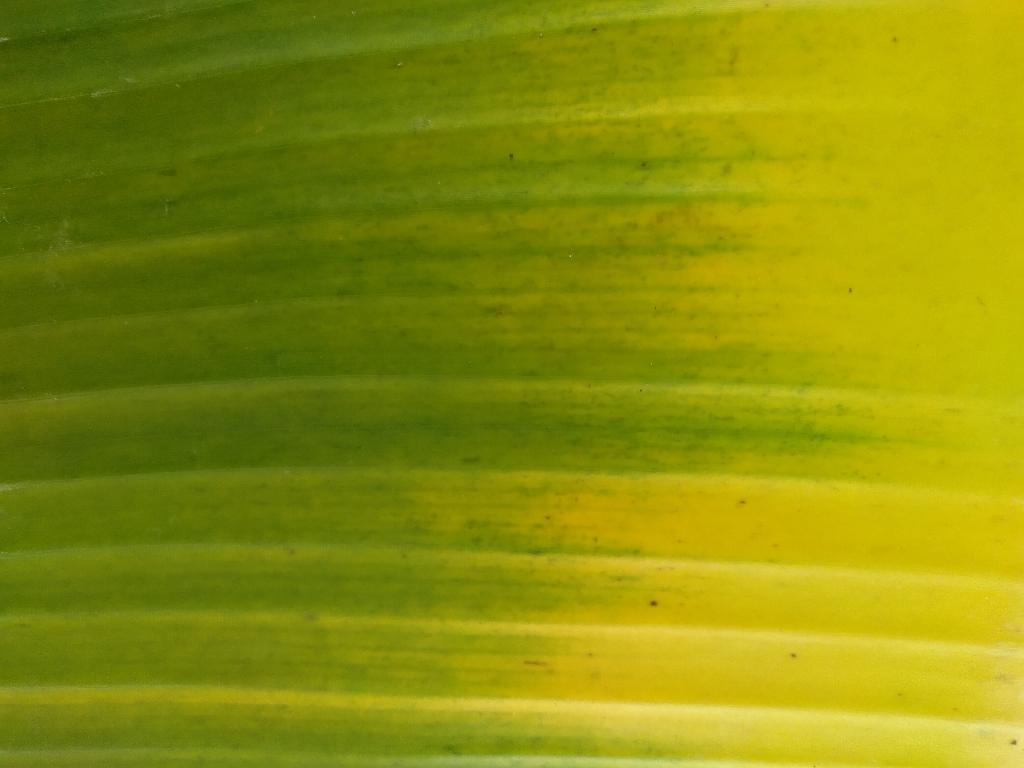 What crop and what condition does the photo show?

banana, fusarium wilt race 1
